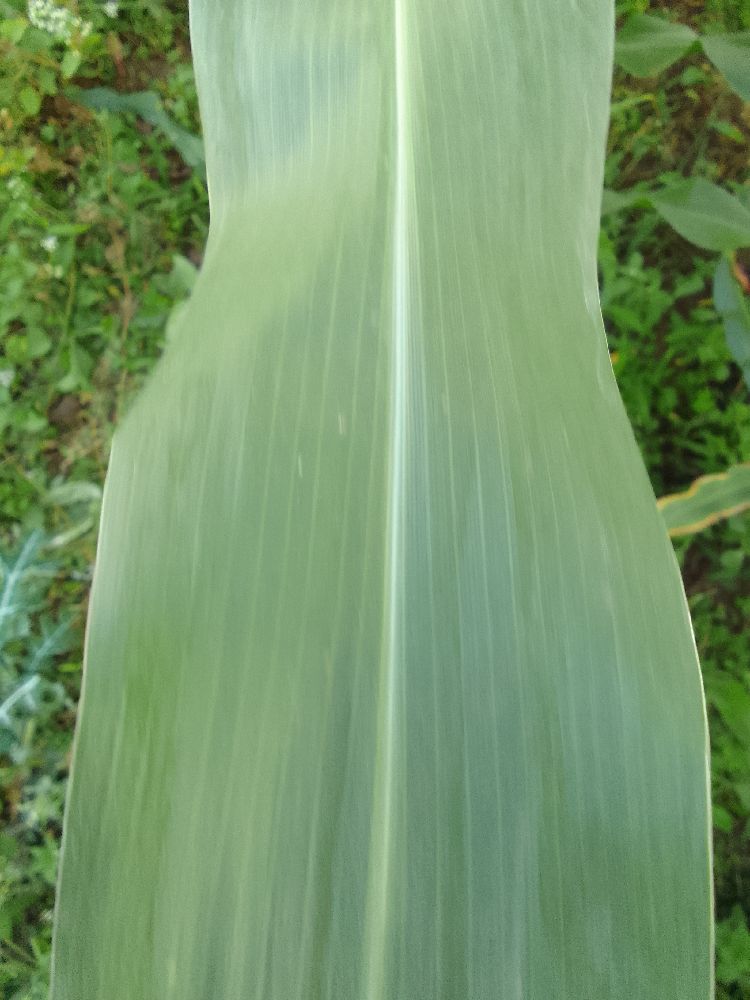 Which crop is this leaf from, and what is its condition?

maize, healthy
